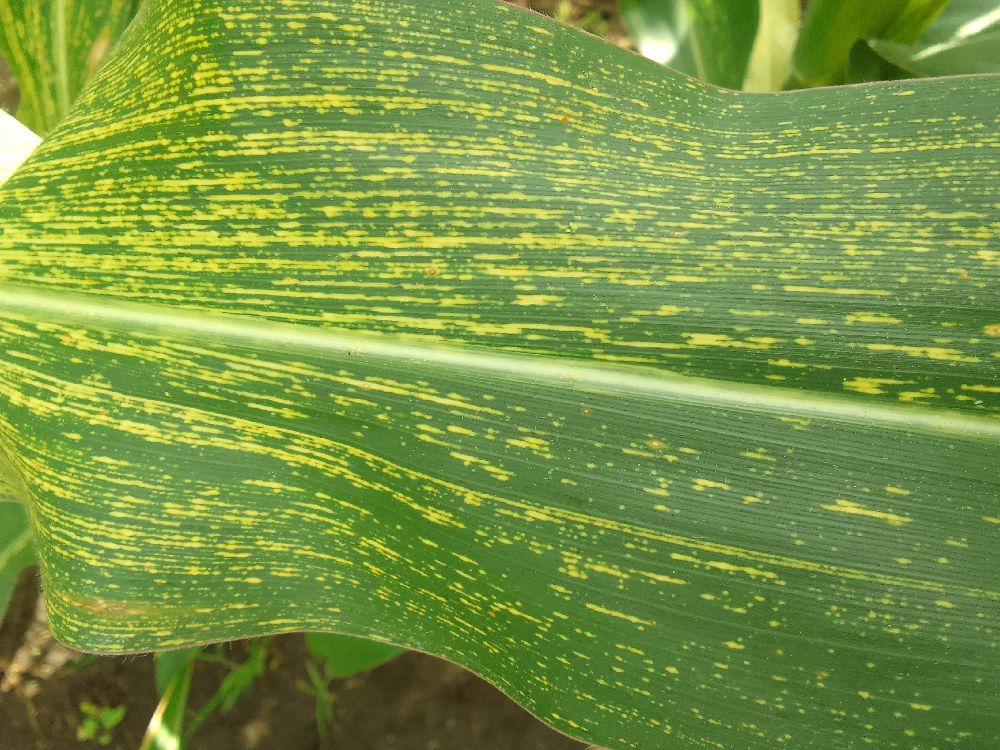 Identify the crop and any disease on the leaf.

maize, maize streak virus
